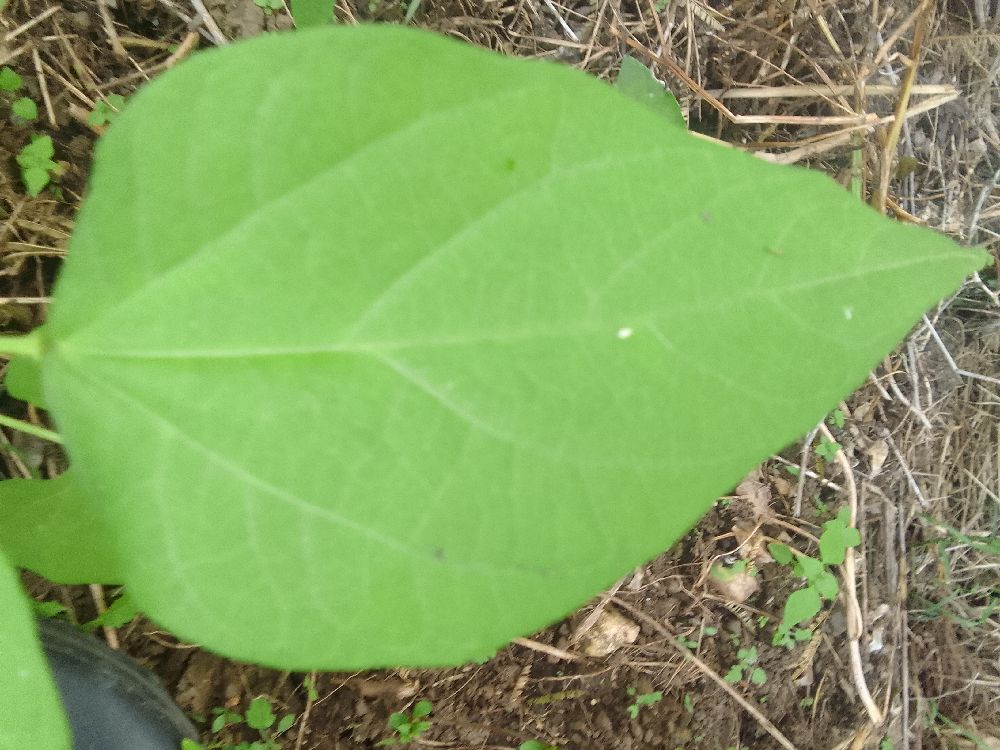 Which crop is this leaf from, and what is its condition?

common bean, healthy
